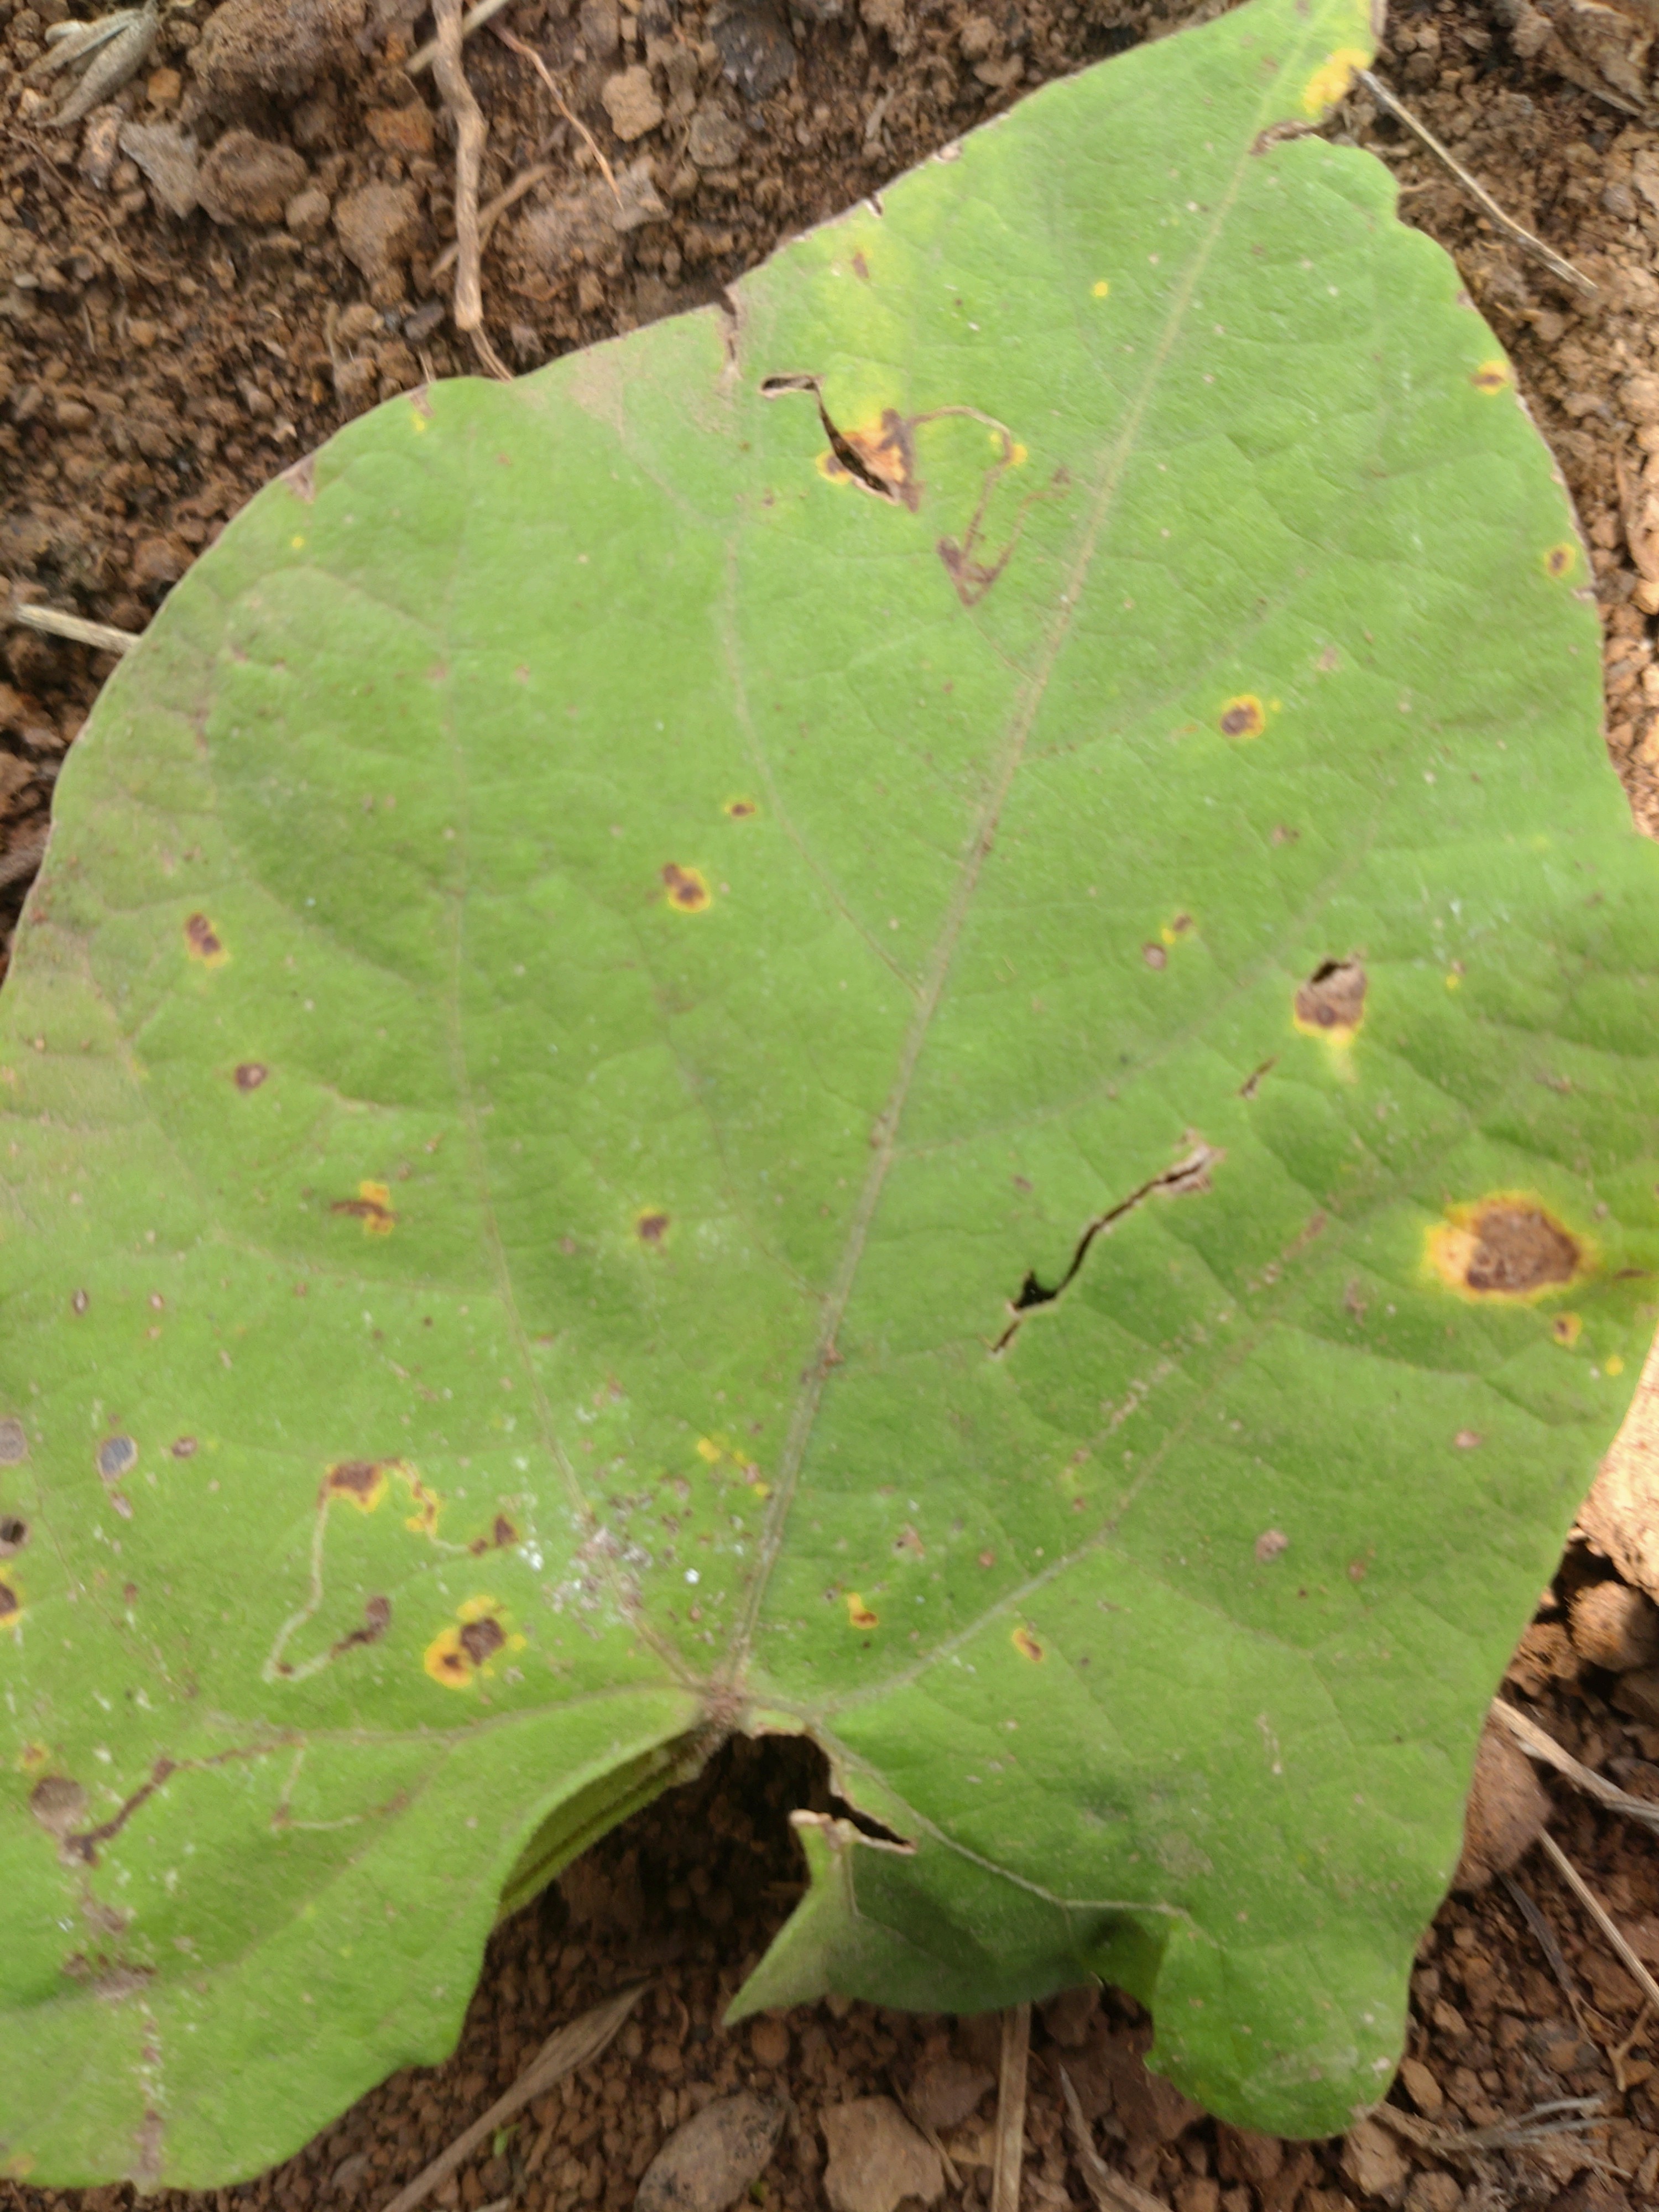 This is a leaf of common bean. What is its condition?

rust
